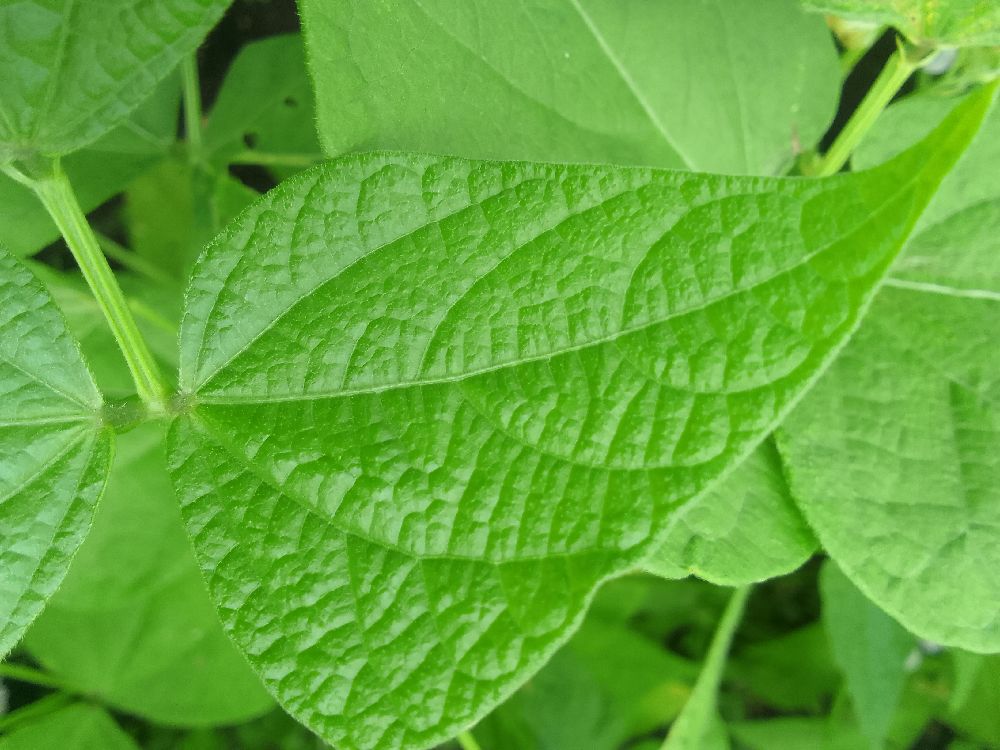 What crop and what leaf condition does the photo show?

common bean, healthy
